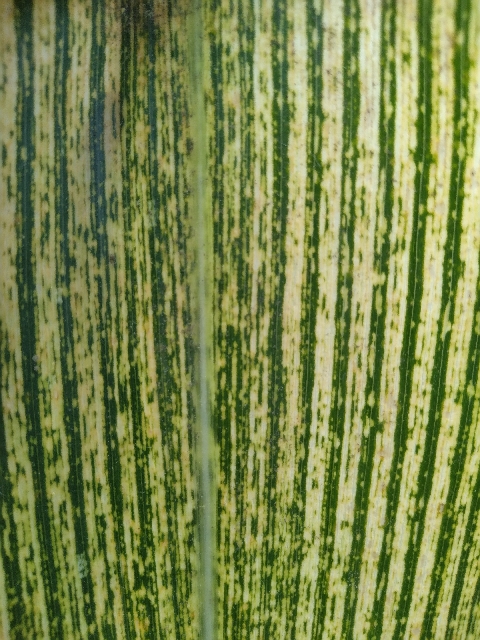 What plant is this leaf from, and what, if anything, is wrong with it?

maize, maize streak virus
